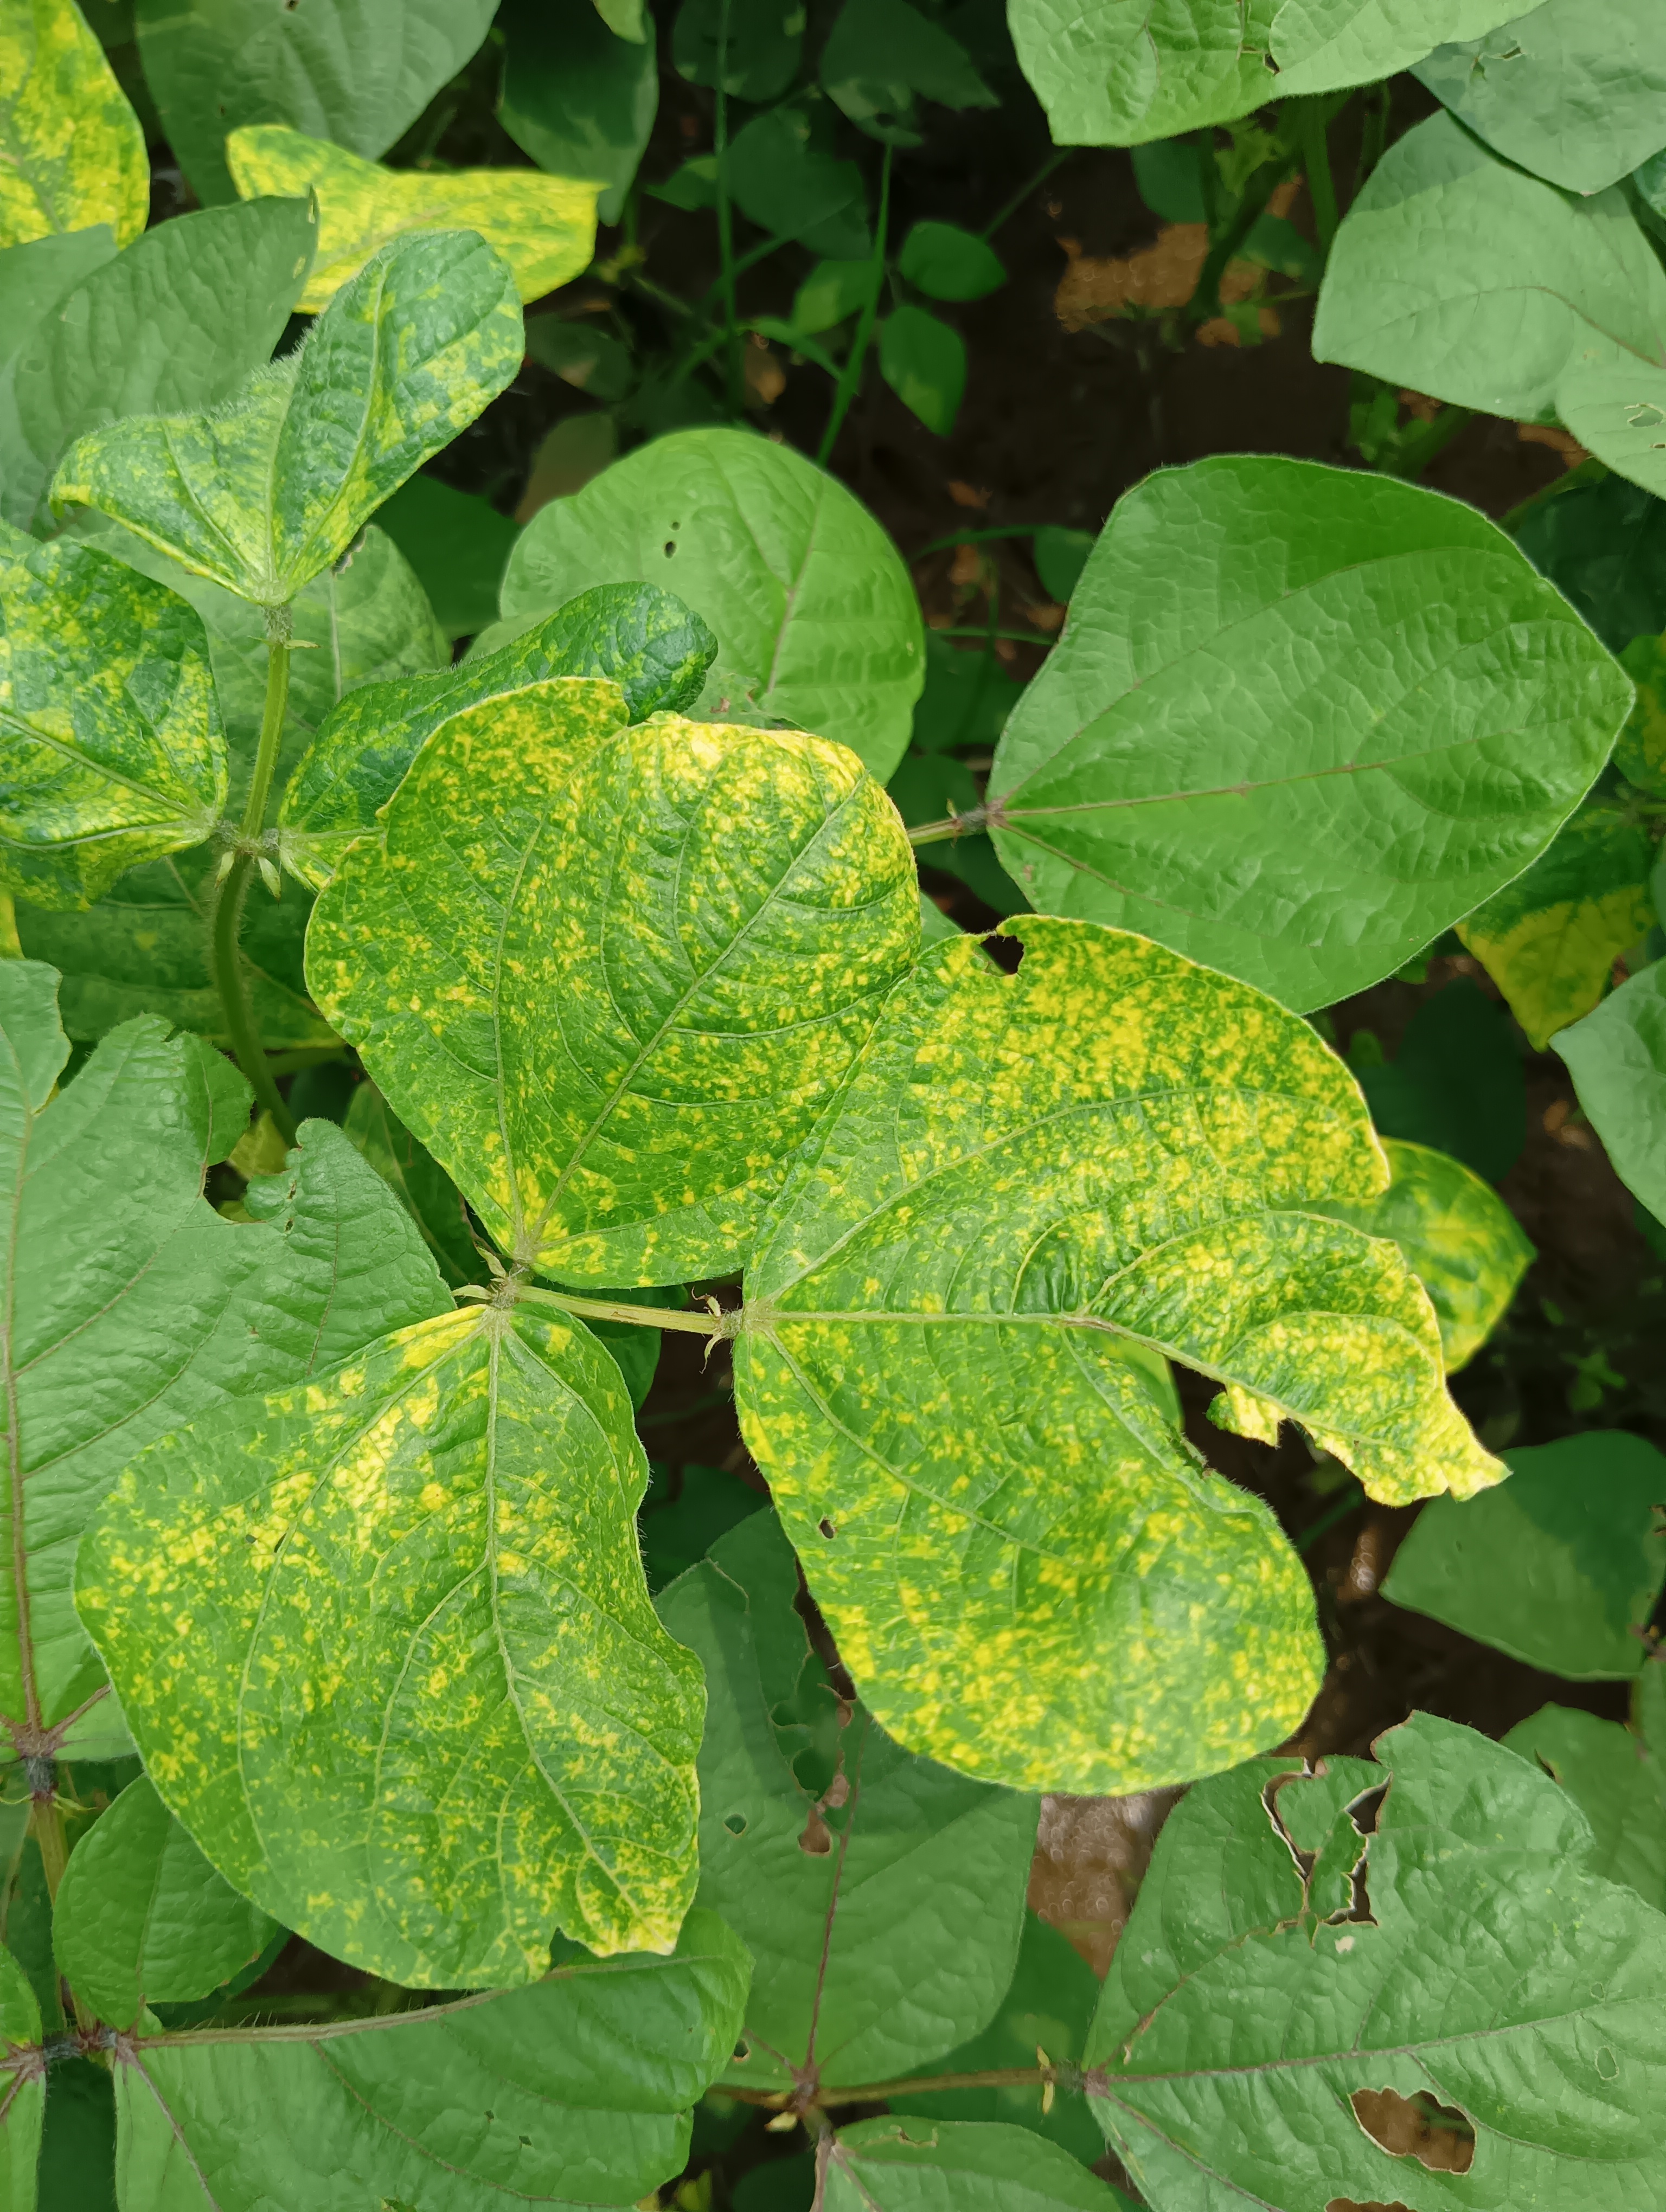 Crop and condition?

mungbean, yellow mosaic
